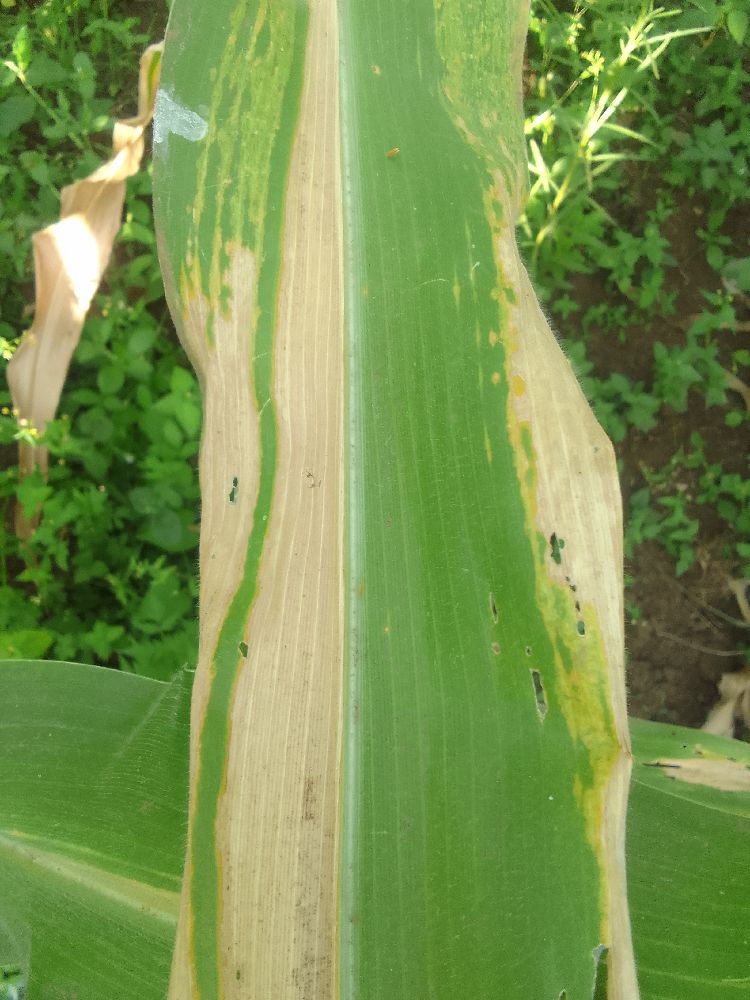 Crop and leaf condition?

maize, maize lethal necrosis
